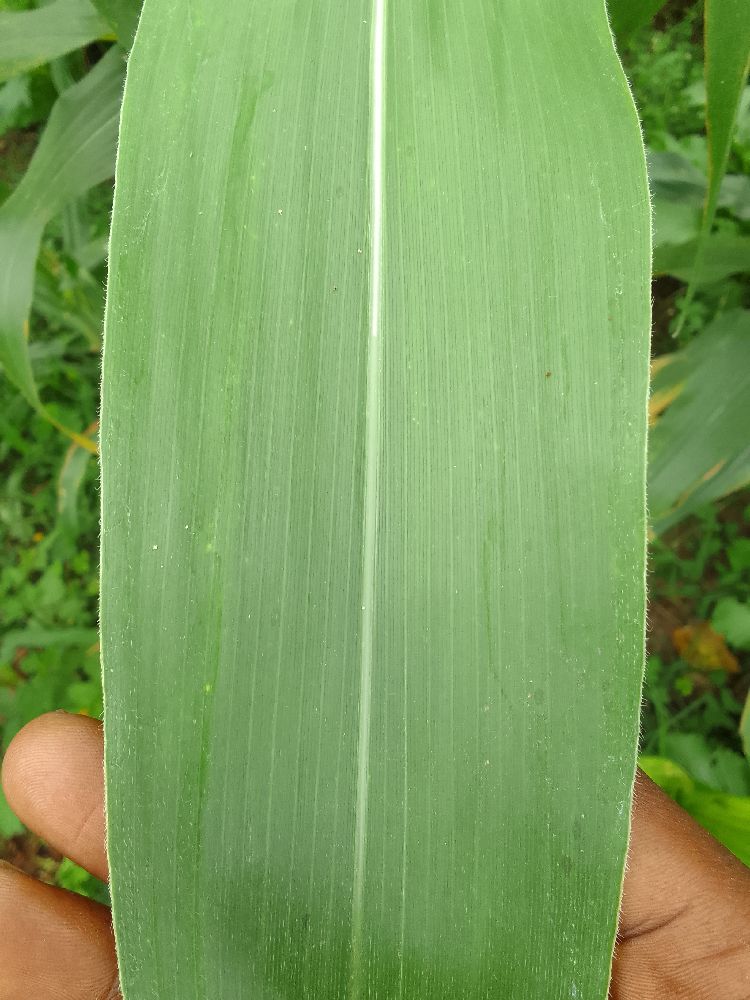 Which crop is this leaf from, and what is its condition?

maize, healthy
